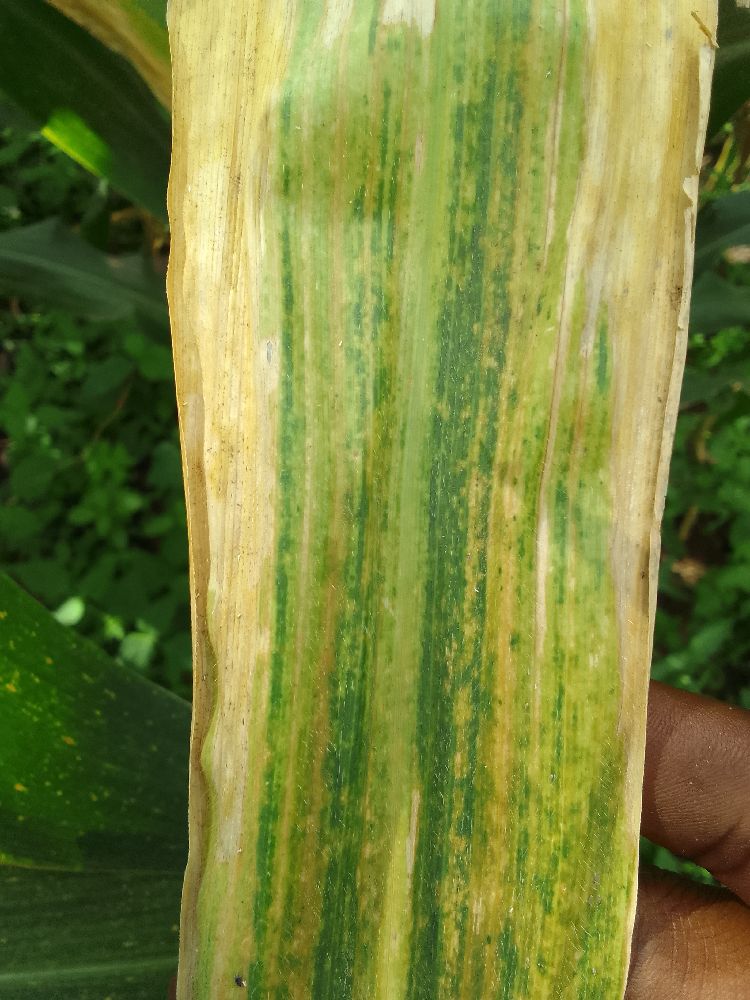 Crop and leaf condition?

maize, maize lethal necrosis
